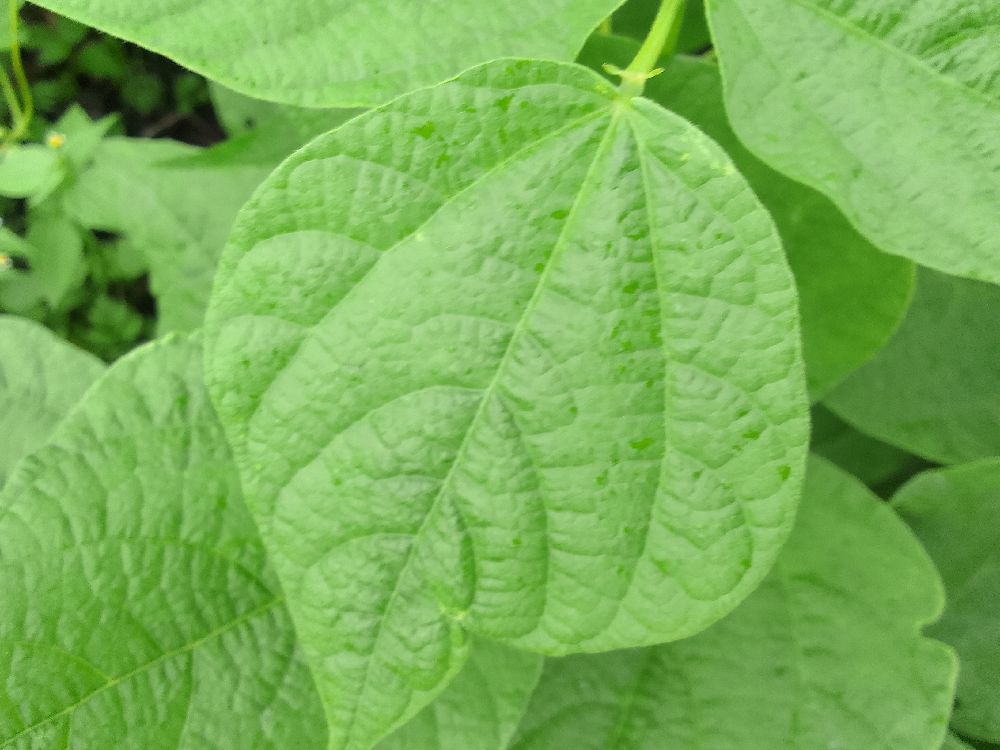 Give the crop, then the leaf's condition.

common bean, healthy
